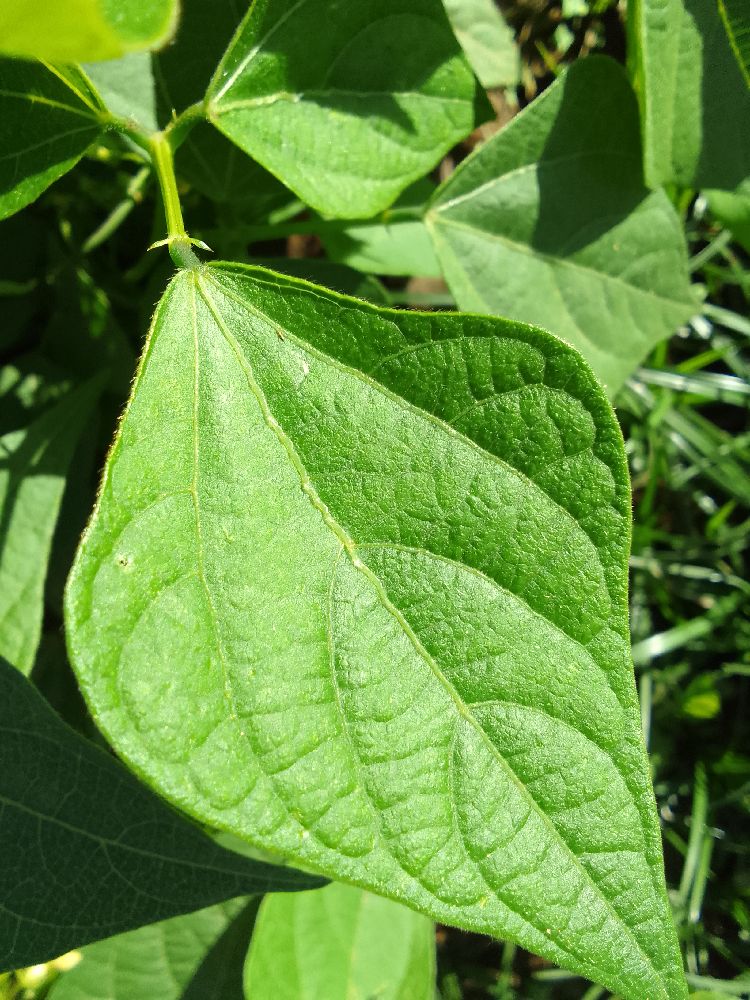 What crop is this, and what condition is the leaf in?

common bean, healthy
